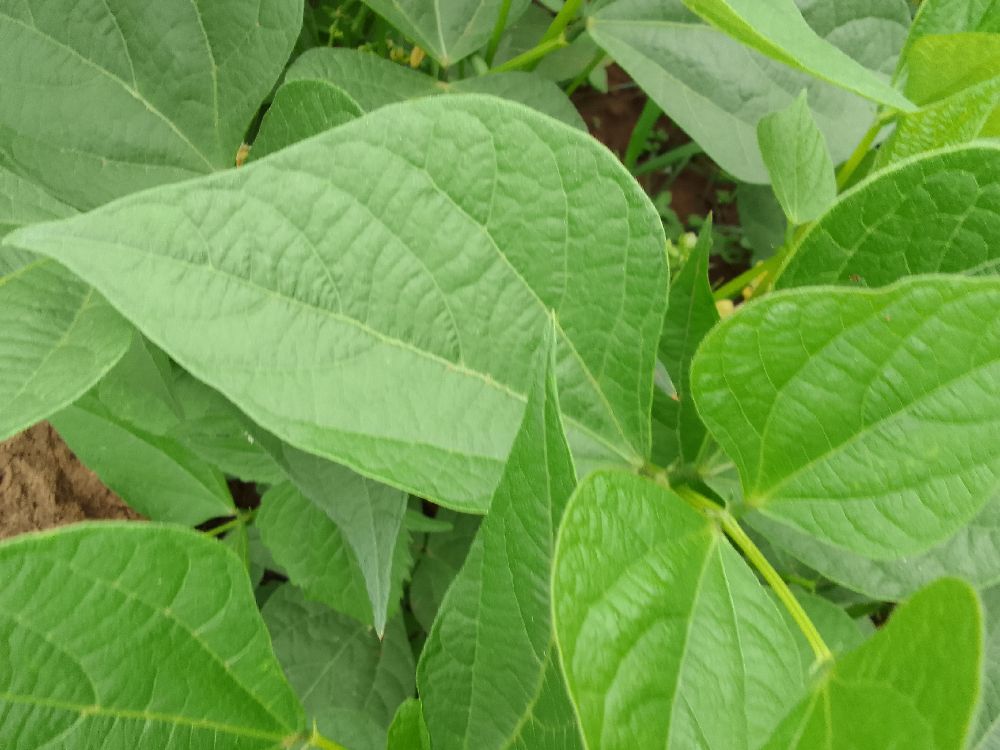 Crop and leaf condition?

common bean, healthy
